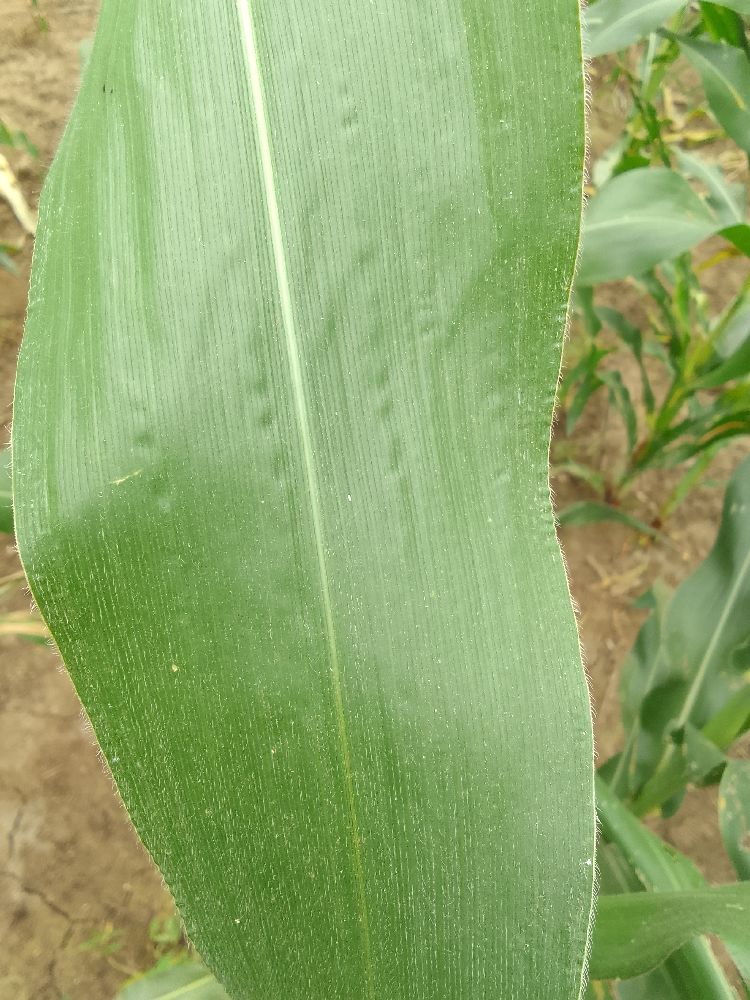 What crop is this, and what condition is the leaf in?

maize, healthy
